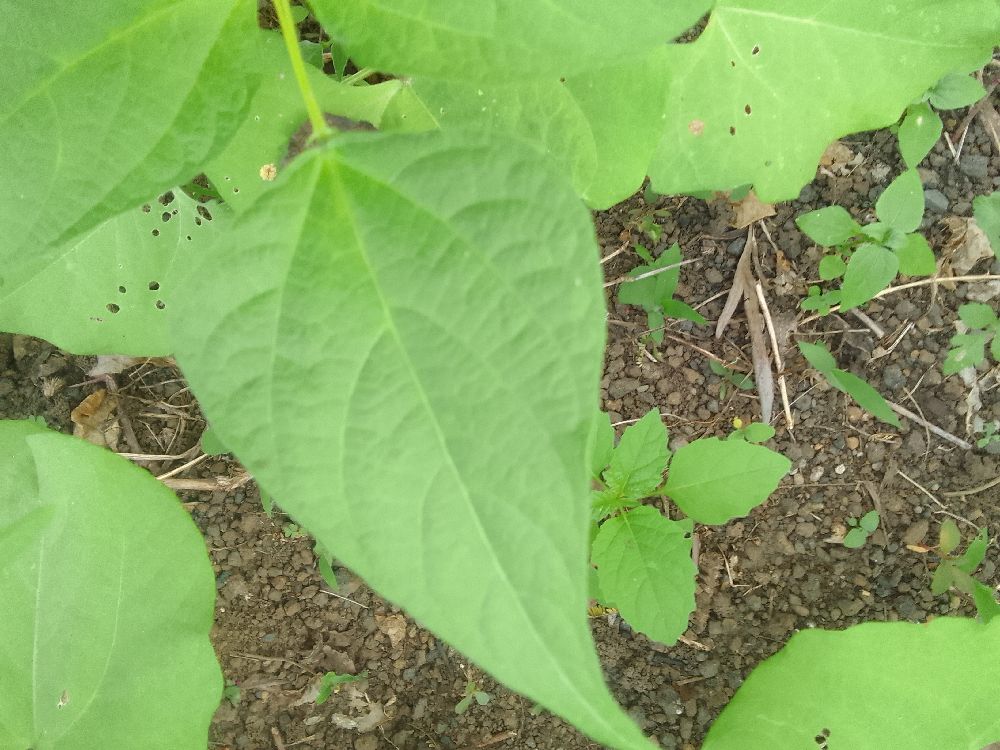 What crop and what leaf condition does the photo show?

common bean, healthy
